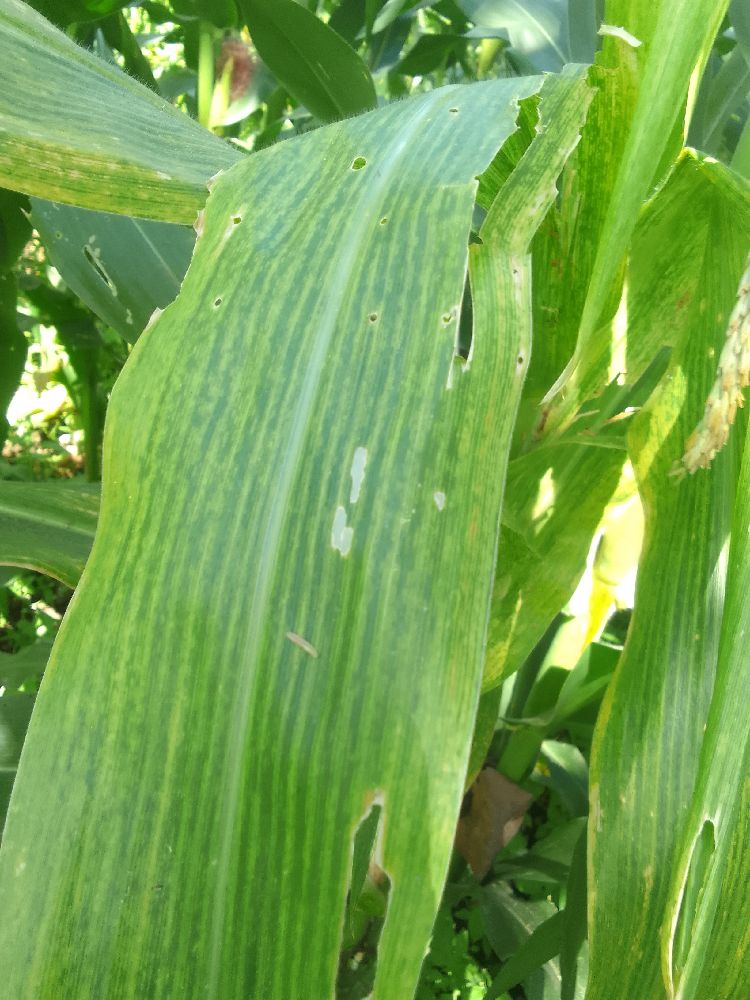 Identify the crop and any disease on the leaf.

maize, maize lethal necrosis
